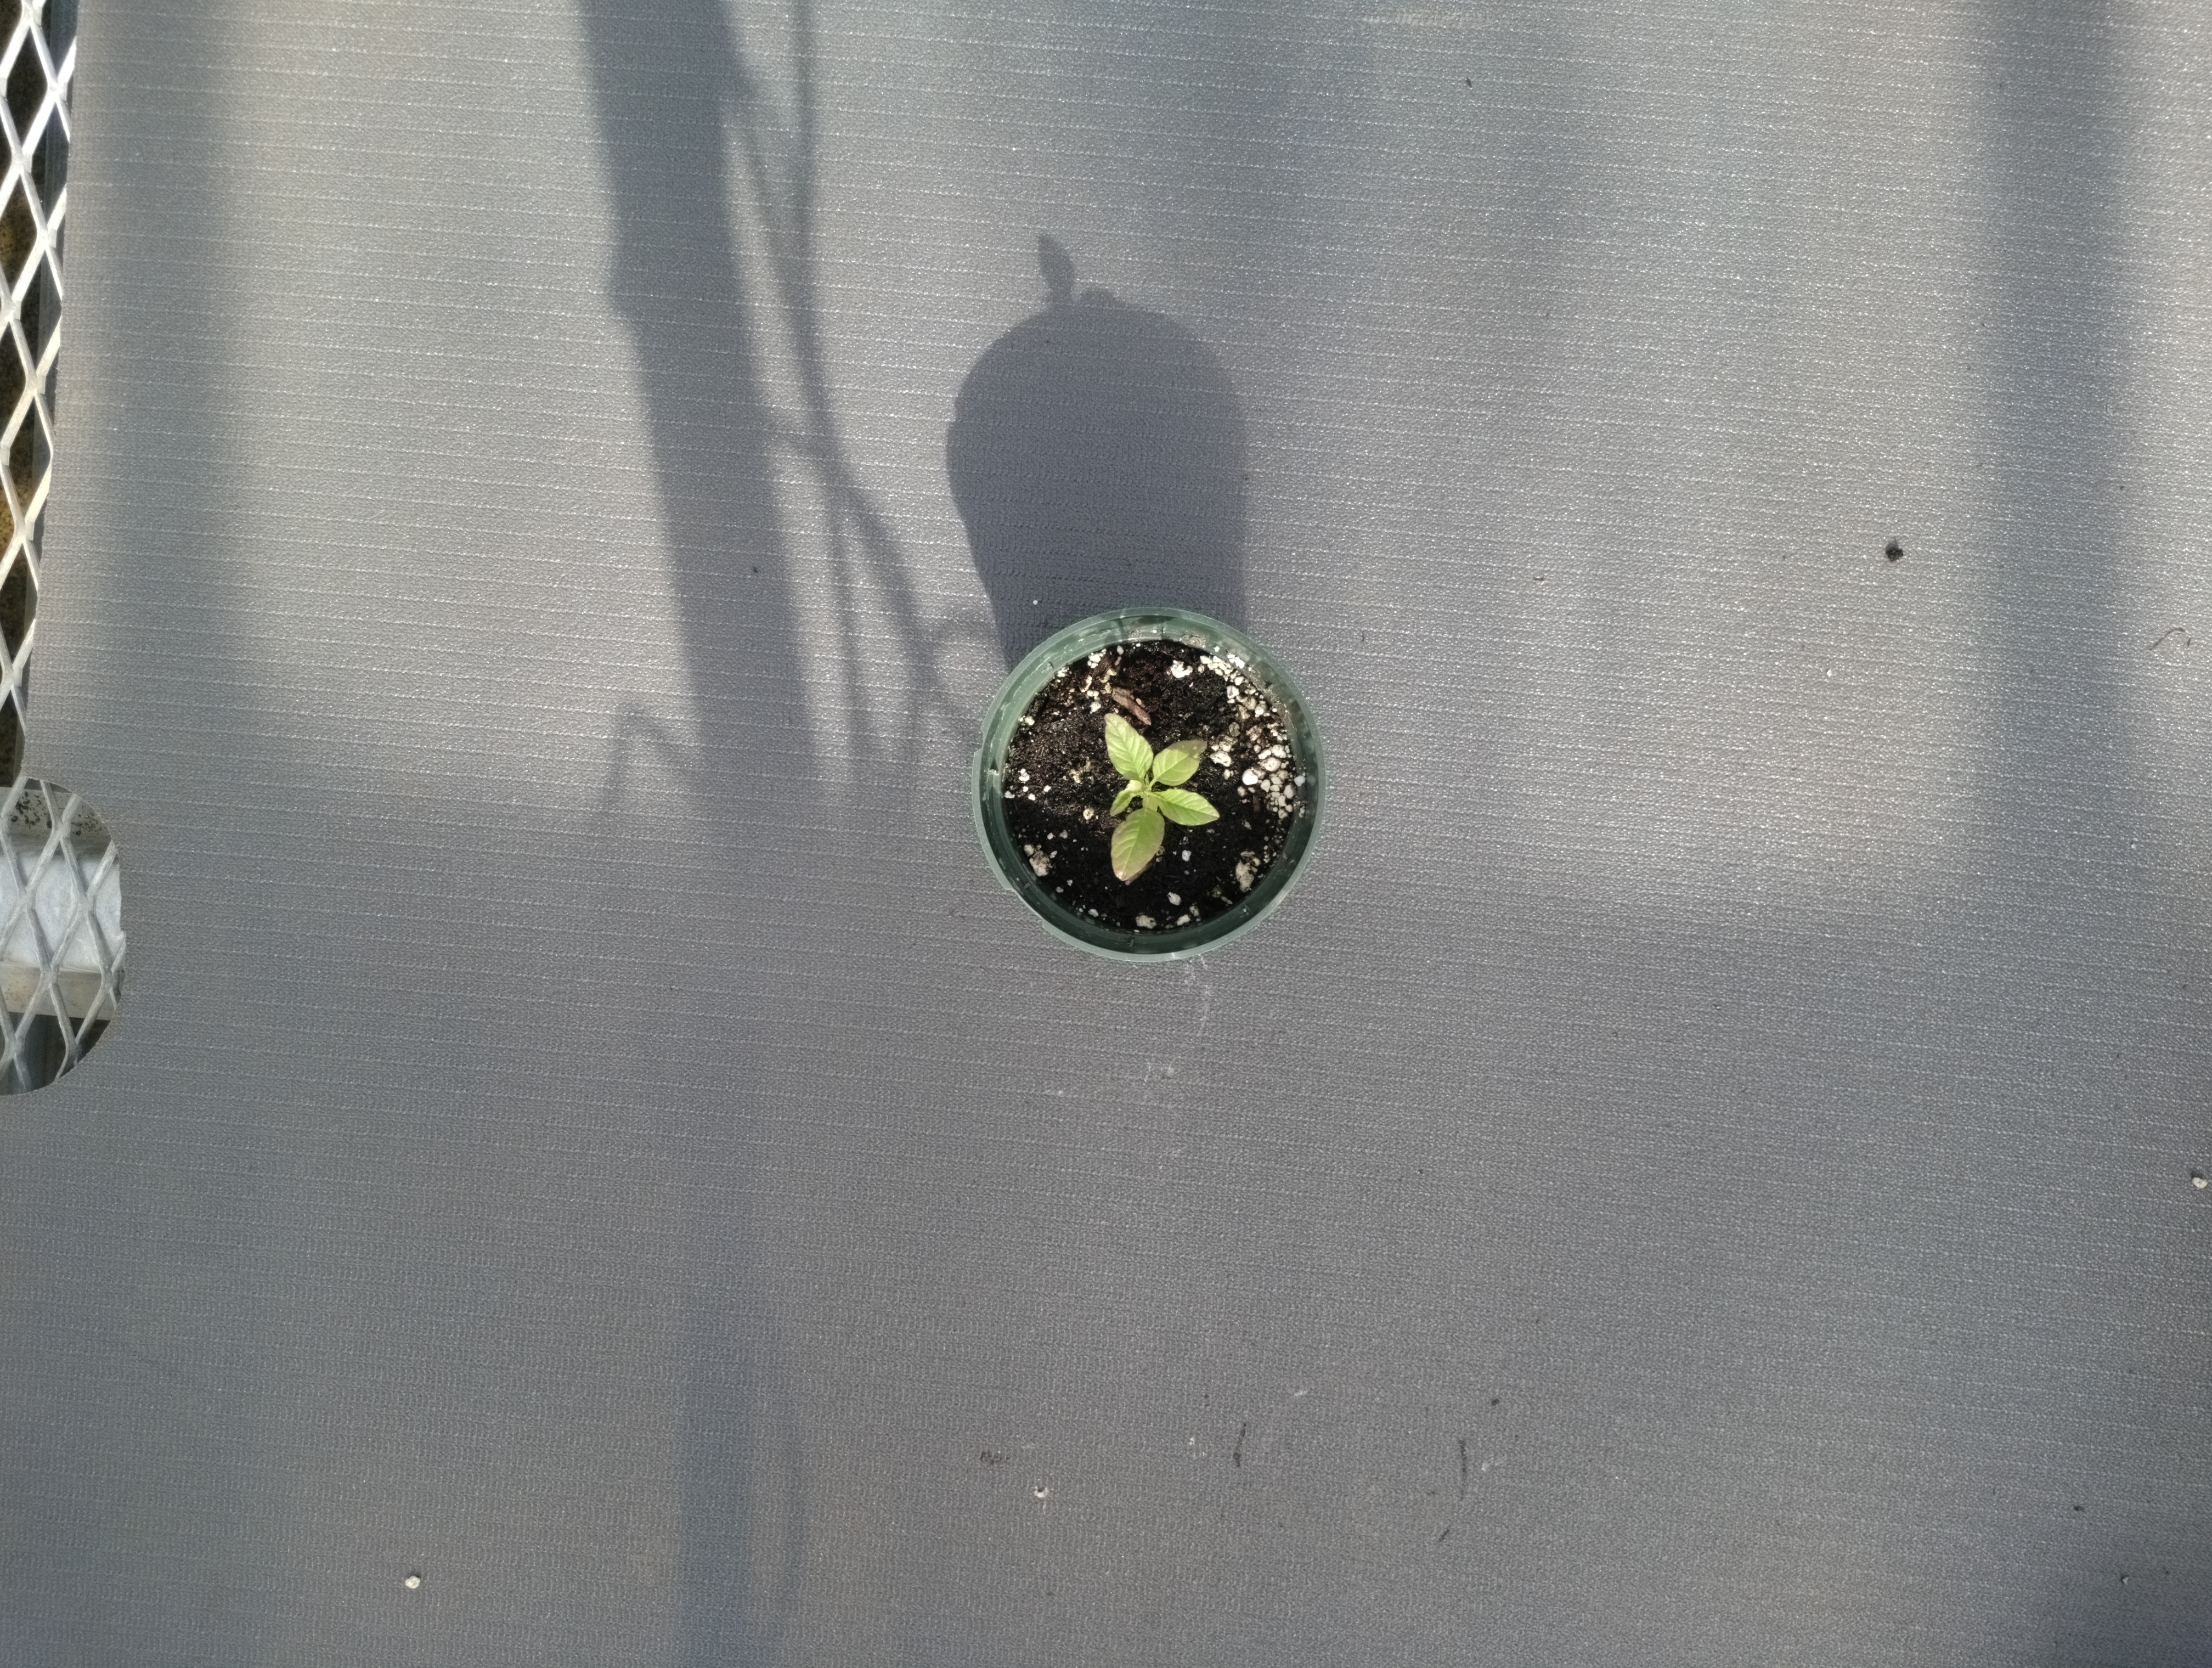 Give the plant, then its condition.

waterhemp, healthy untreated
